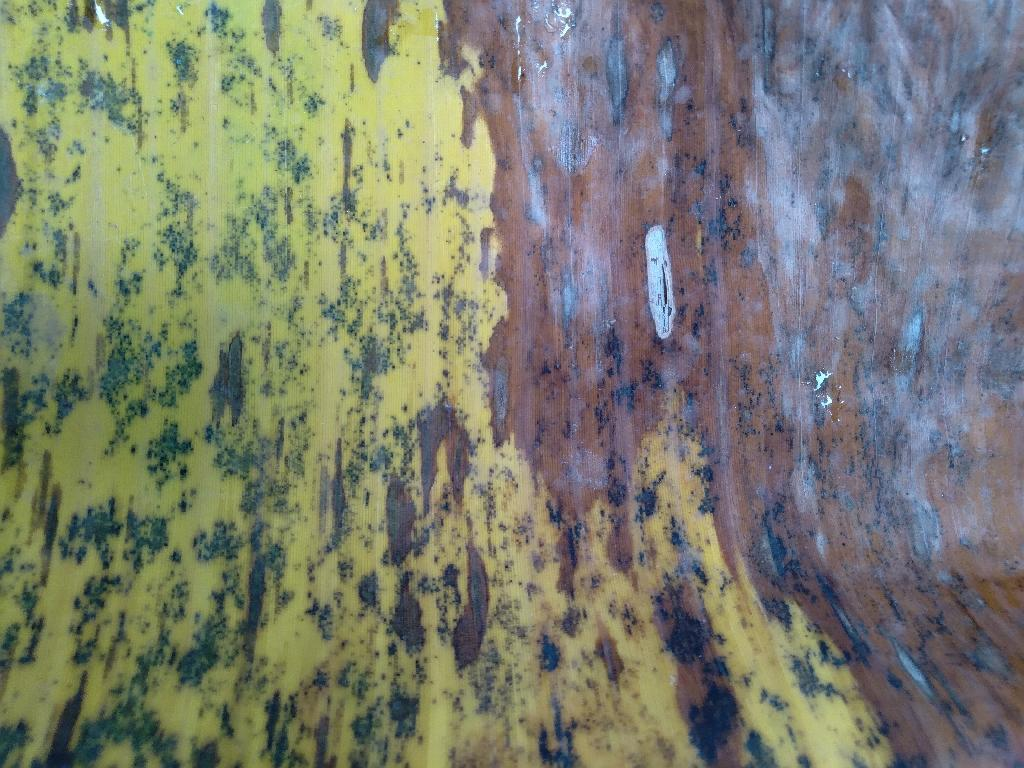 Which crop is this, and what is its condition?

banana, black sigatoka
